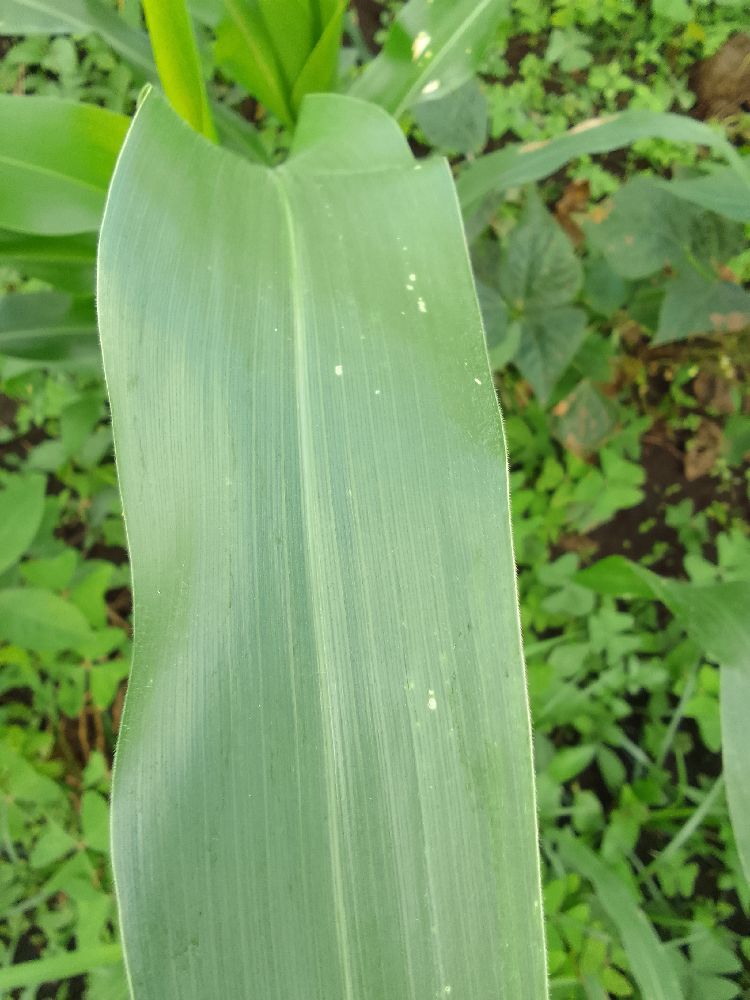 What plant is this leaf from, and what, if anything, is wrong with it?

maize, healthy
